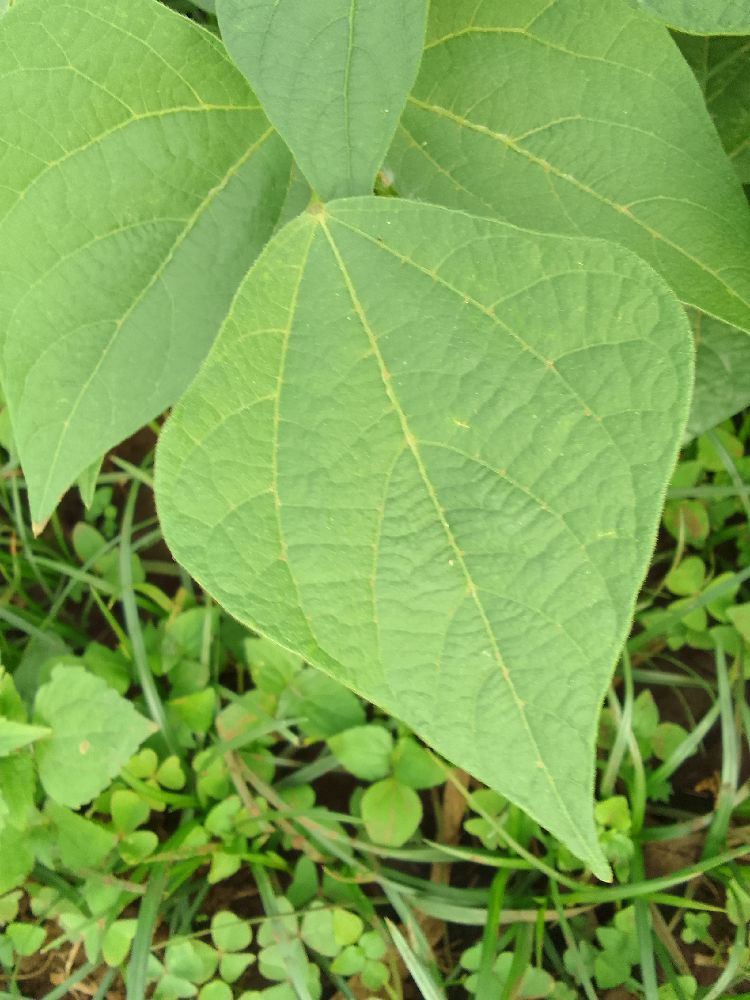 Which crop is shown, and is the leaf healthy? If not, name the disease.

common bean, healthy
